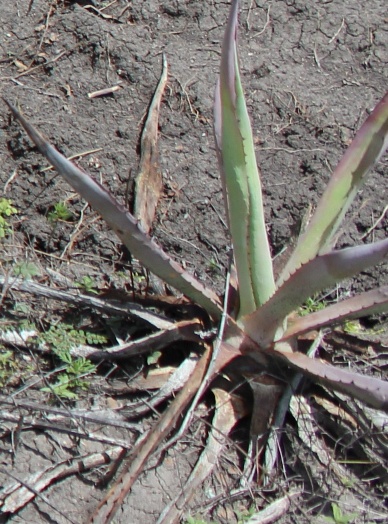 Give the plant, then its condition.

agave, sick
